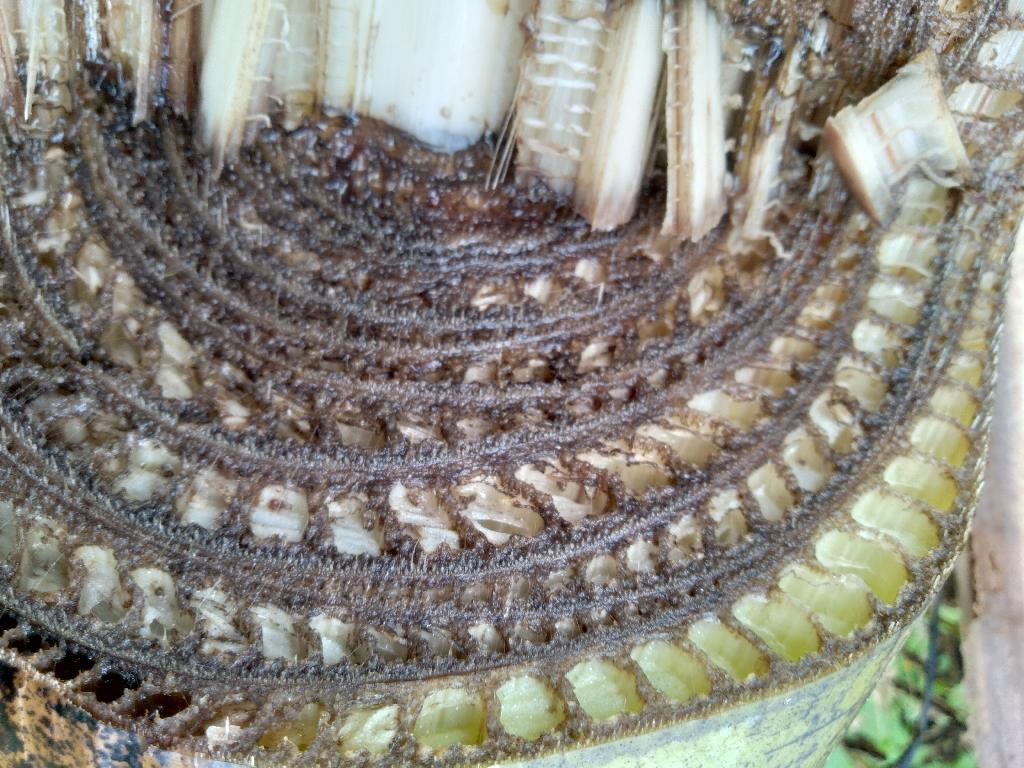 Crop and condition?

banana, fusarium wilt race 1
